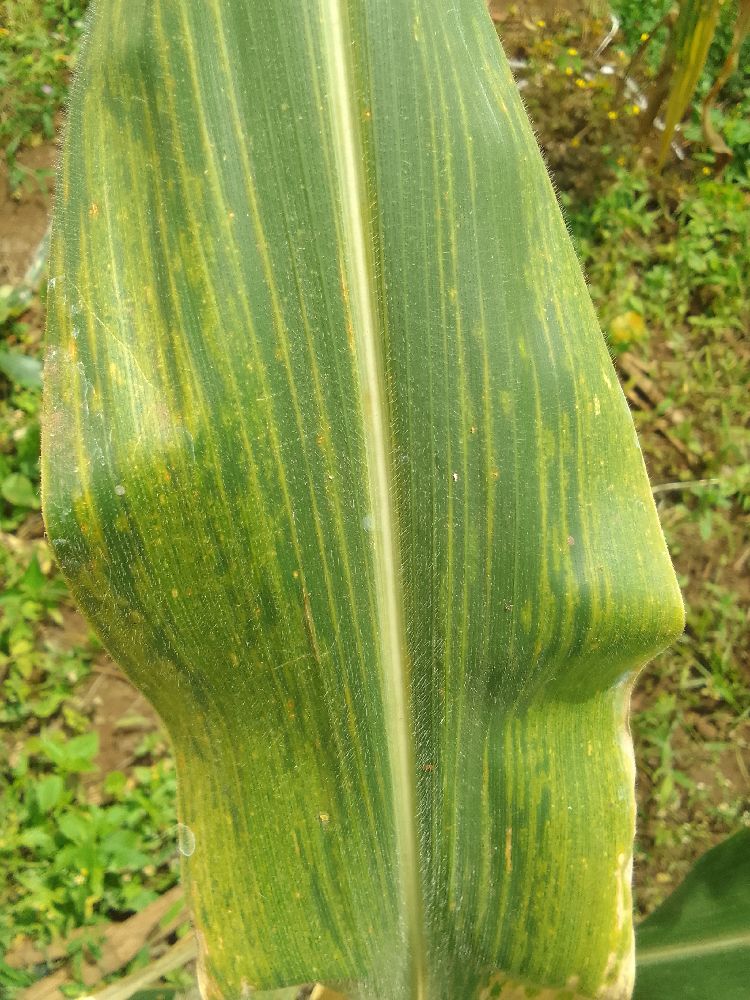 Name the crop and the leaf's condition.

maize, maize lethal necrosis
